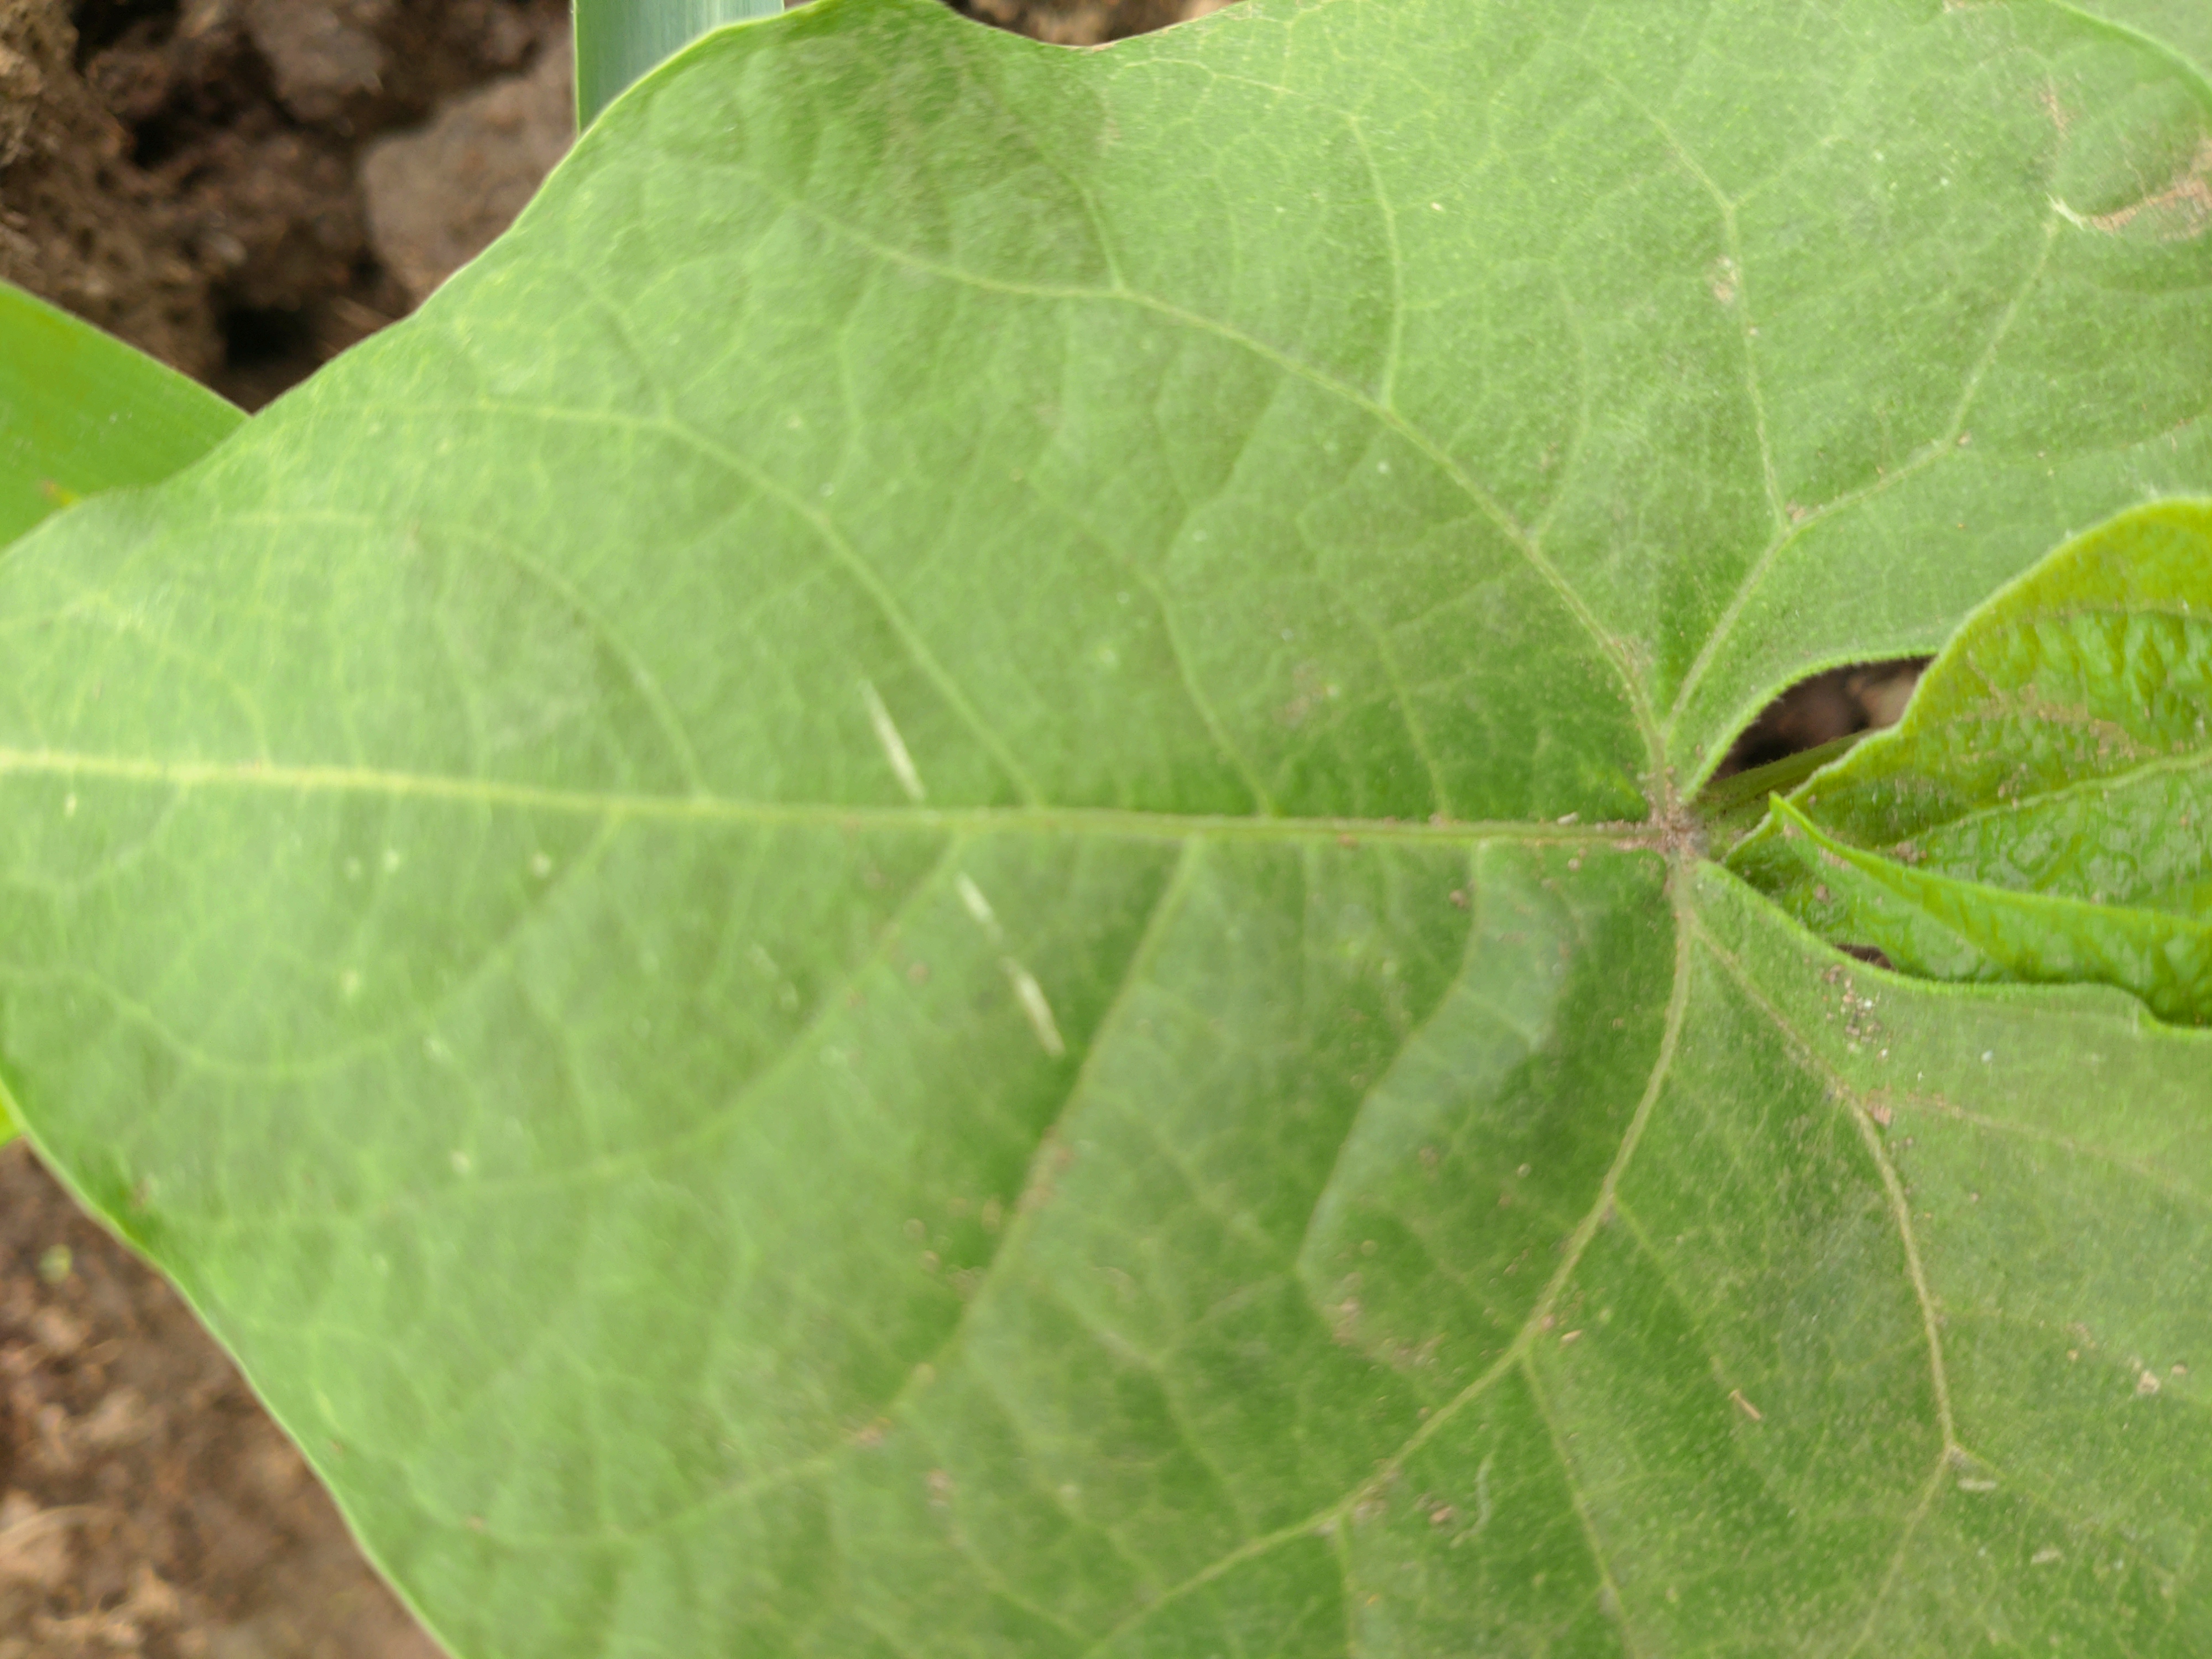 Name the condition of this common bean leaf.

healthy
